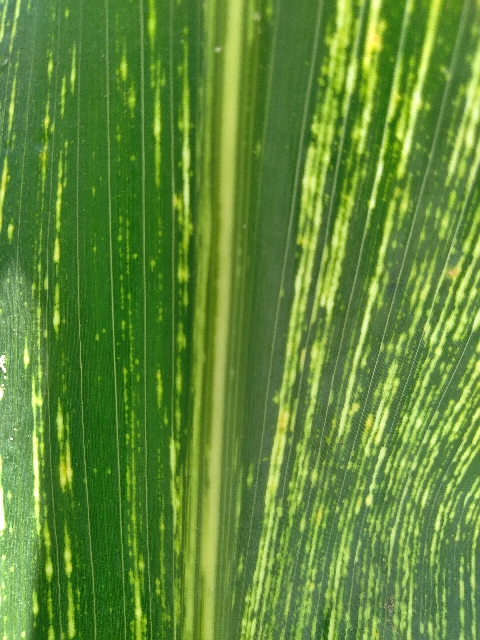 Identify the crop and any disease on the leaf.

maize, maize streak virus
